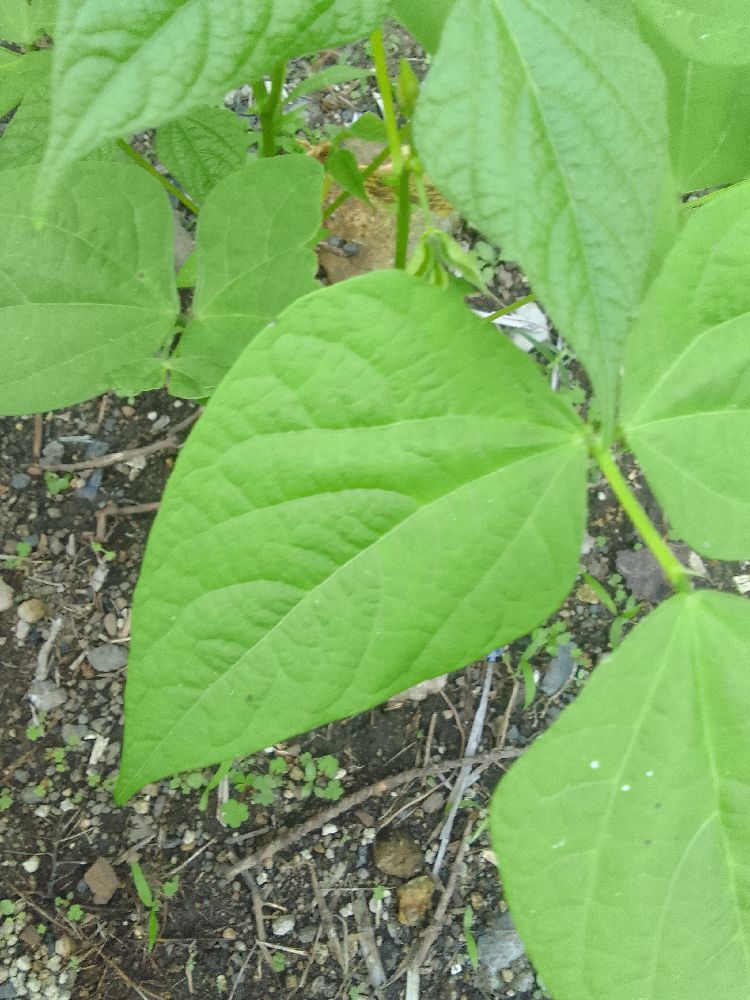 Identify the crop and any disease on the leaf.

common bean, healthy
